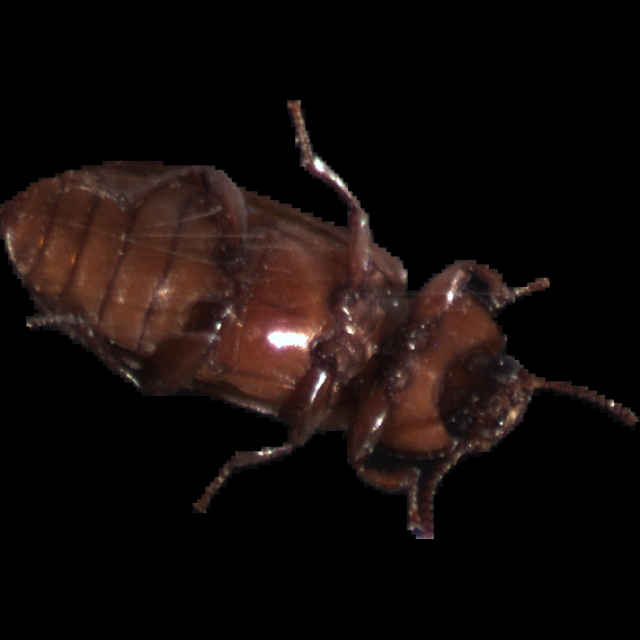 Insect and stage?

mealworm beetle
